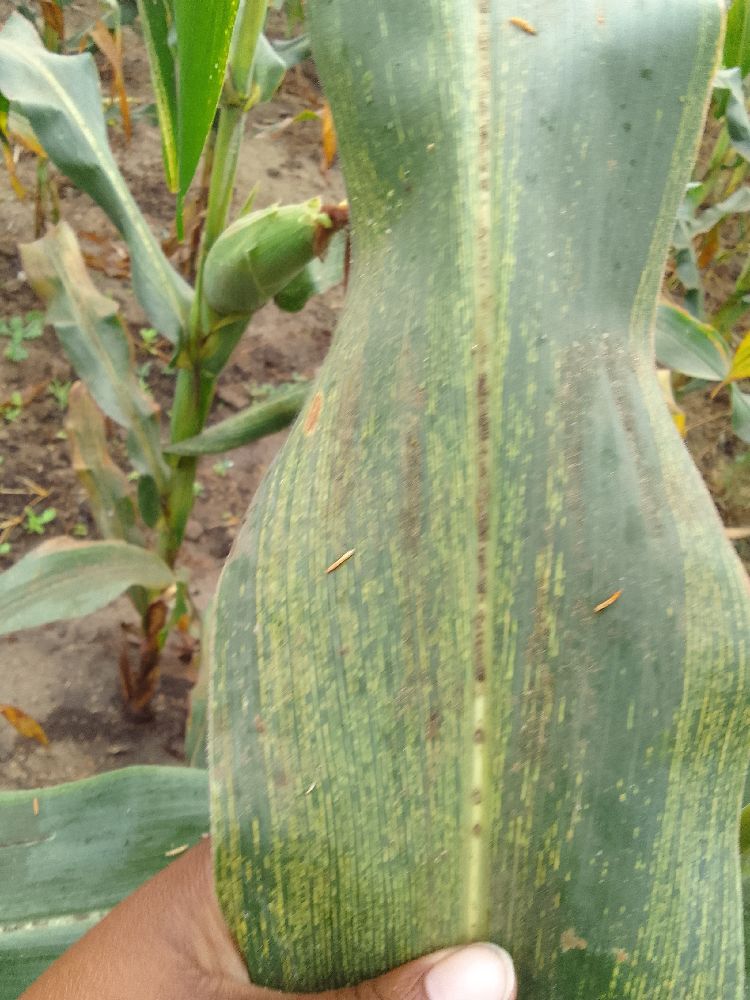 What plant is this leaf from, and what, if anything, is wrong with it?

maize, maize streak virus
